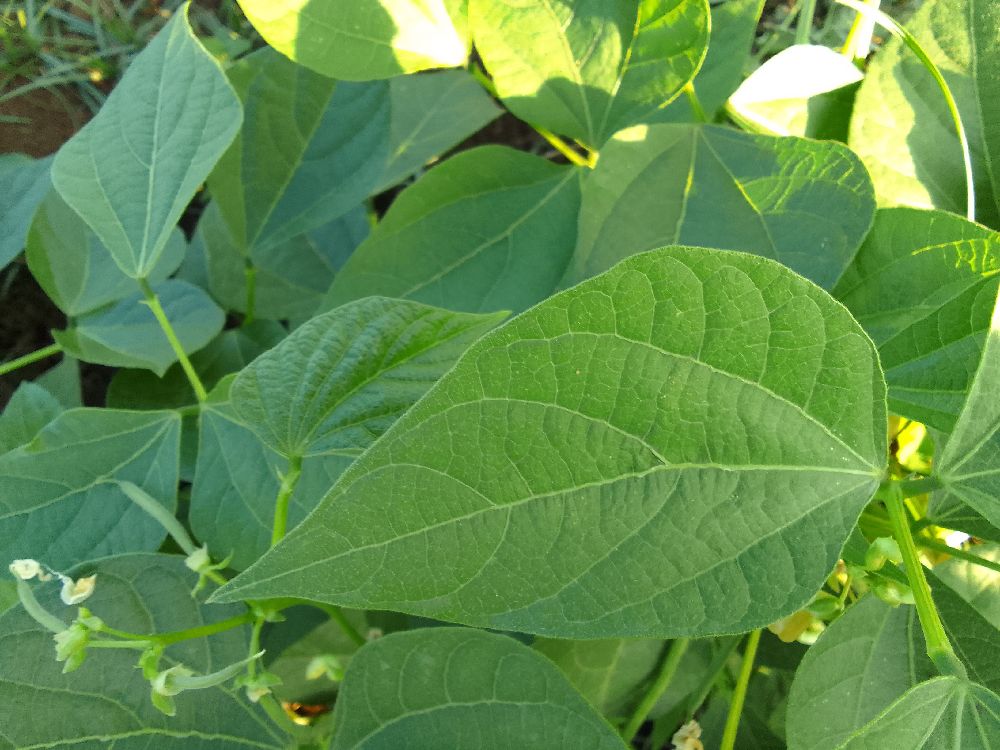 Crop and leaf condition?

common bean, healthy
